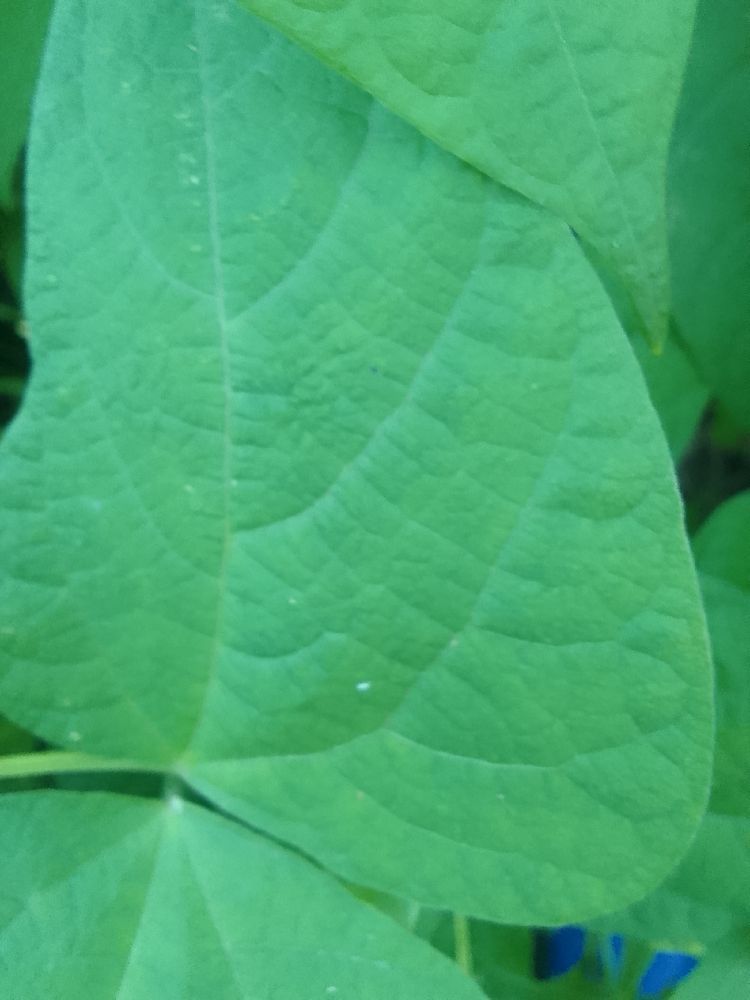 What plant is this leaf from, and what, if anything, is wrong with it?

common bean, healthy
